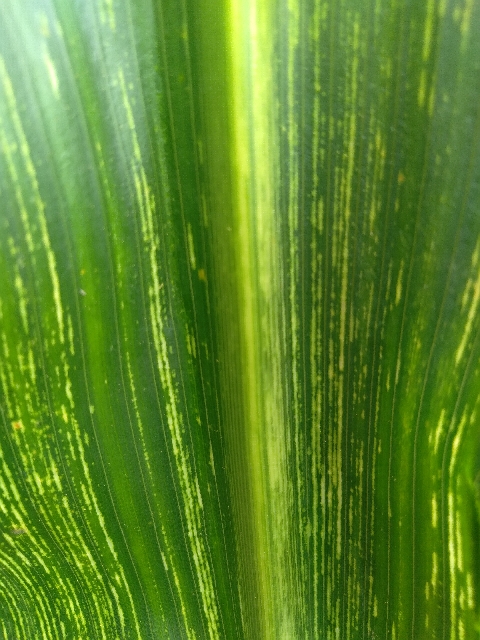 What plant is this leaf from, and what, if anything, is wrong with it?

maize, maize streak virus
